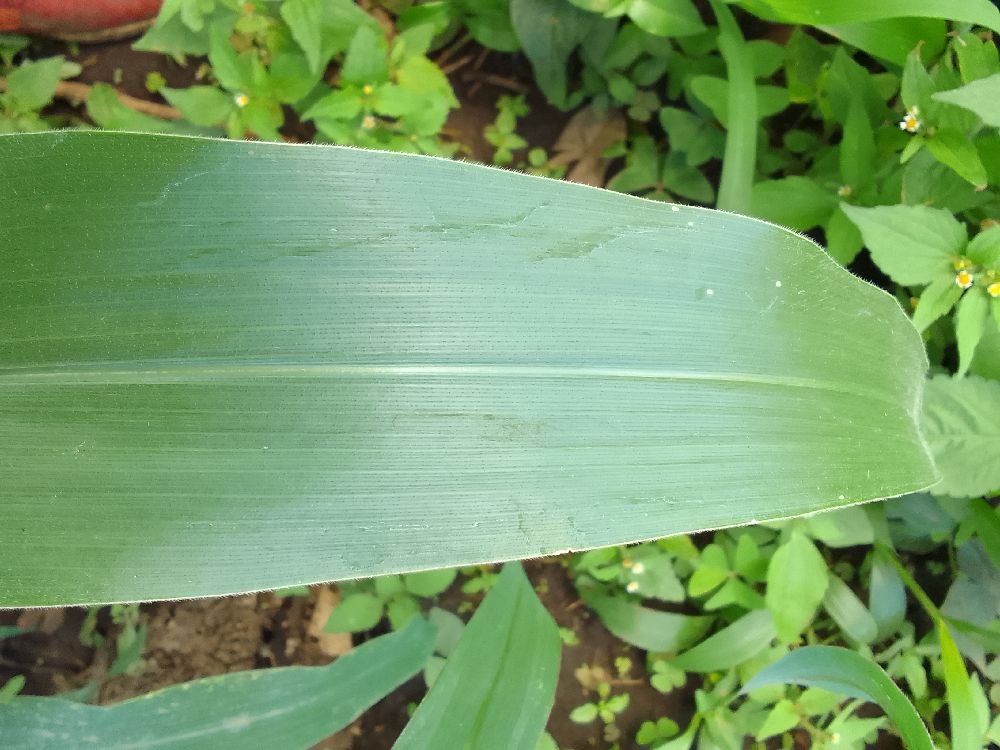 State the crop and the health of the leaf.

maize, healthy
